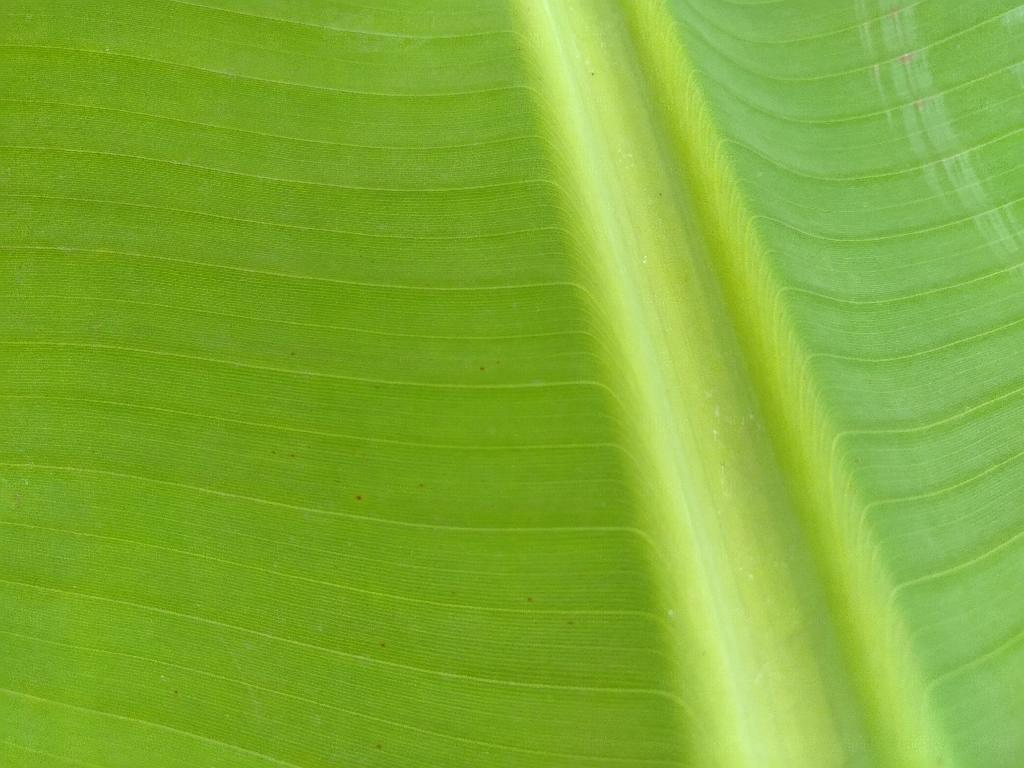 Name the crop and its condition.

banana, healthy
